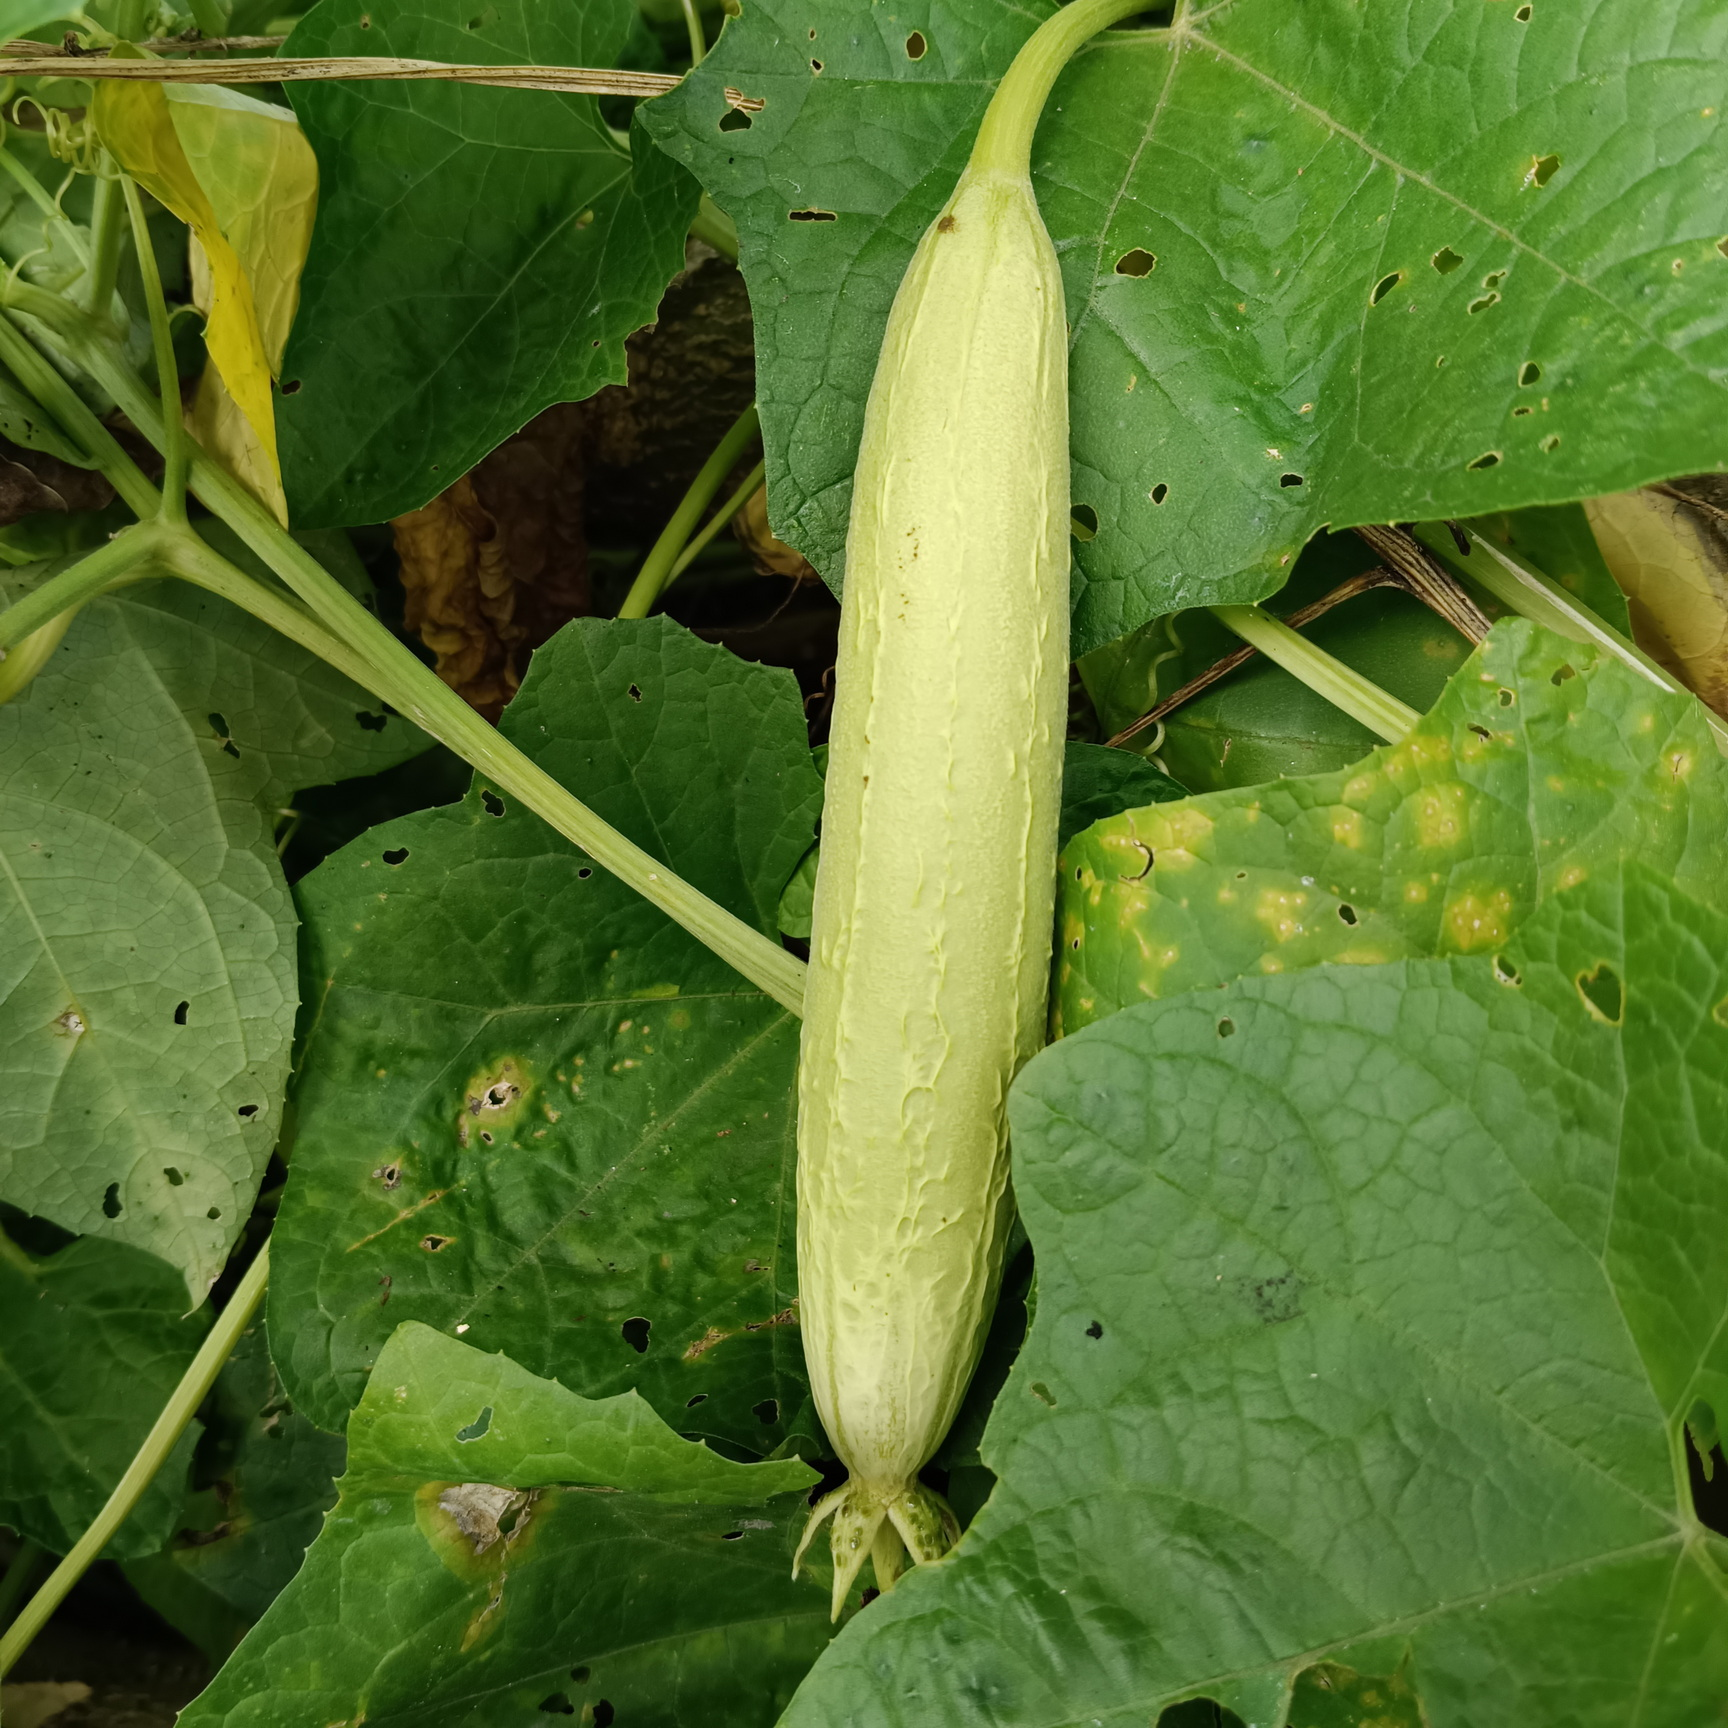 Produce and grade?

luffa, fresh
